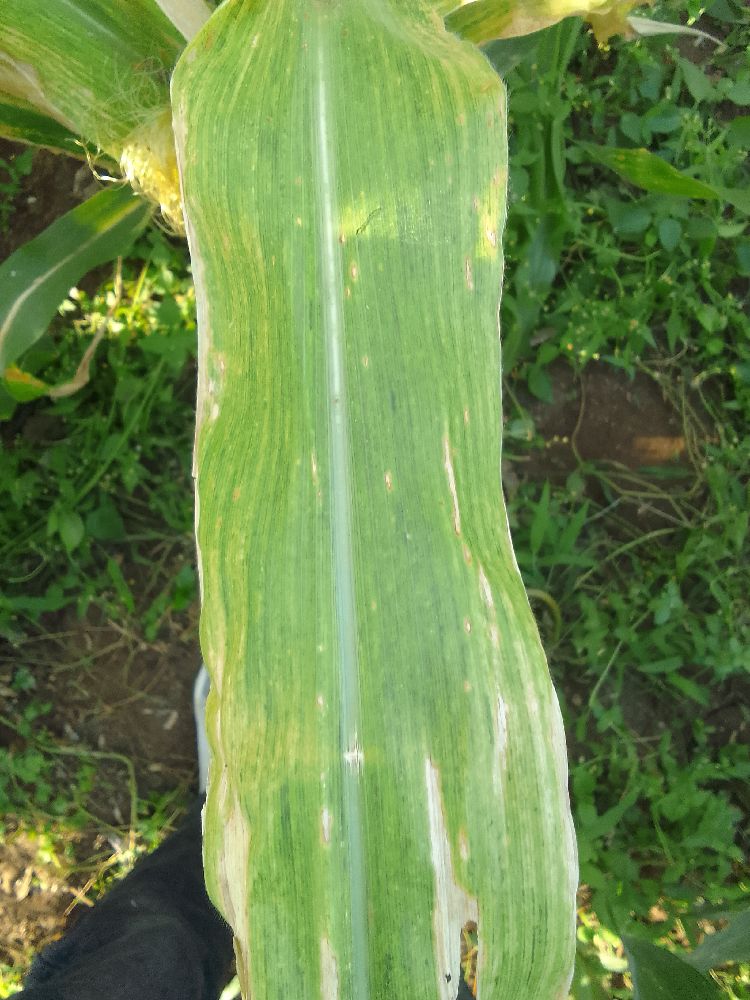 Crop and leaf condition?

maize, maize lethal necrosis
